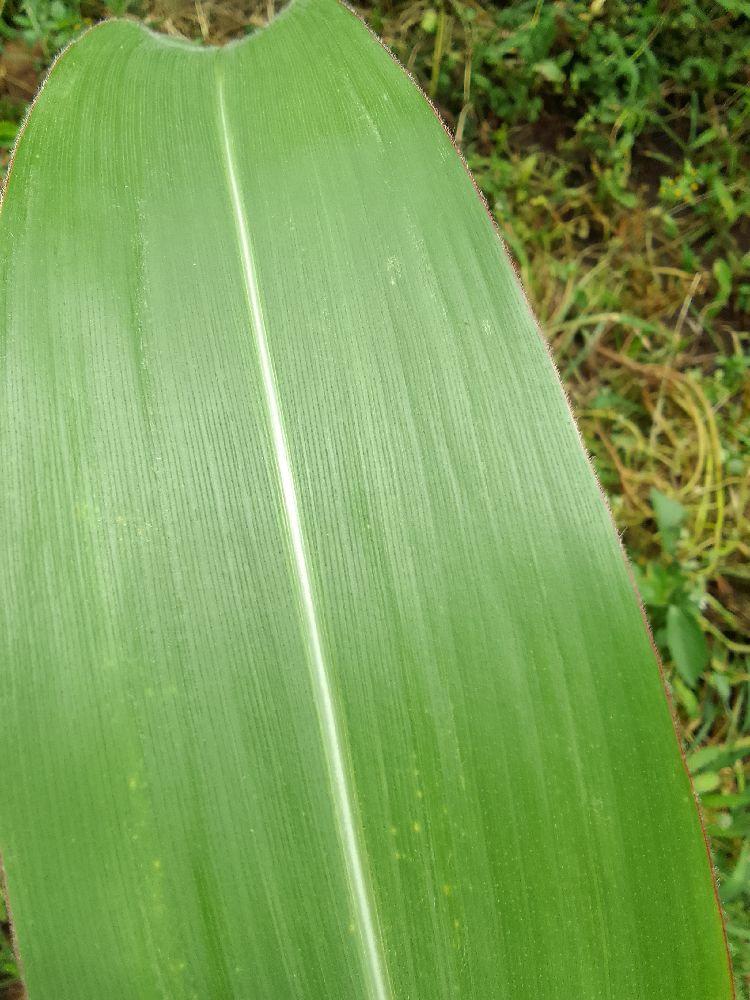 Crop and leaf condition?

maize, healthy
